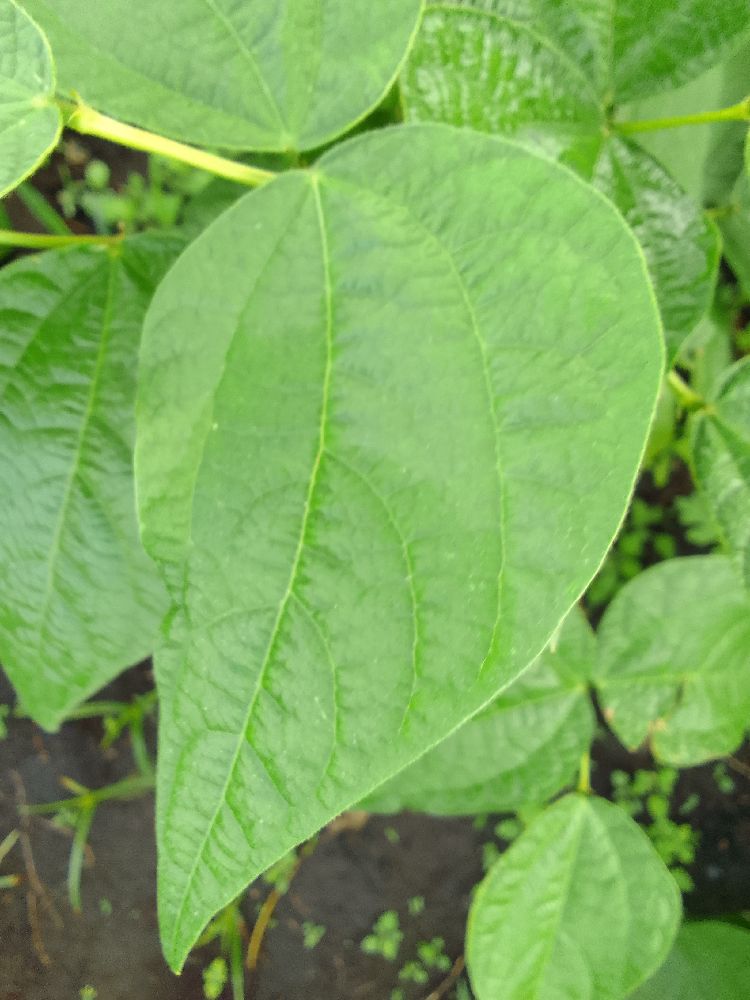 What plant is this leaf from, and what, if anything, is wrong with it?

common bean, healthy
